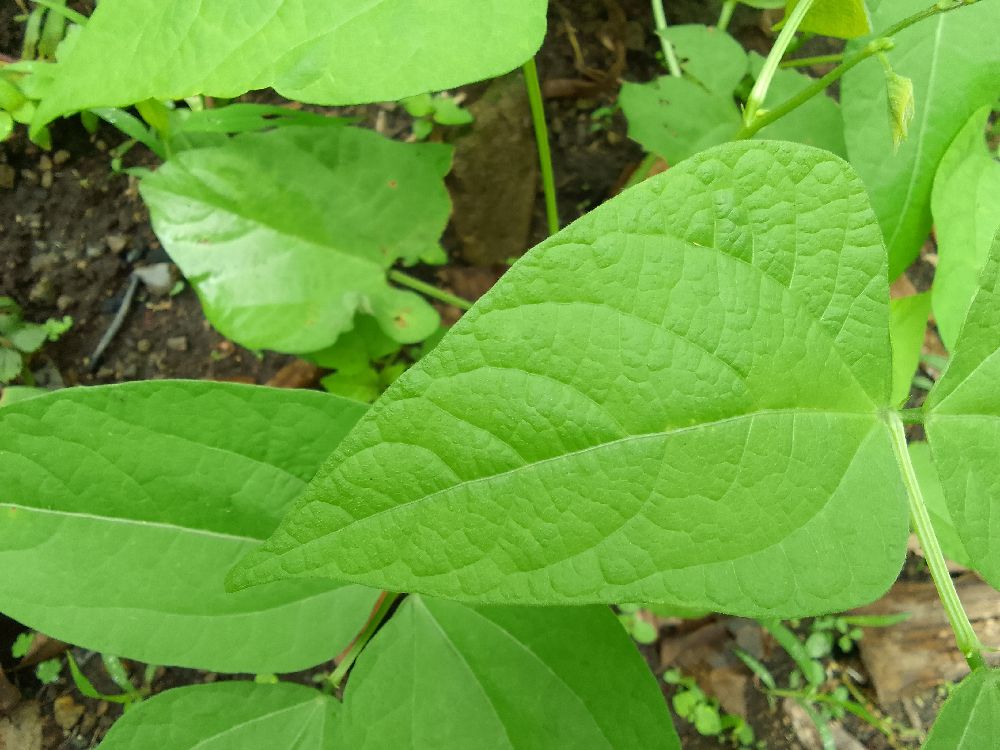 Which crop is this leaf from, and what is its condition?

common bean, healthy
